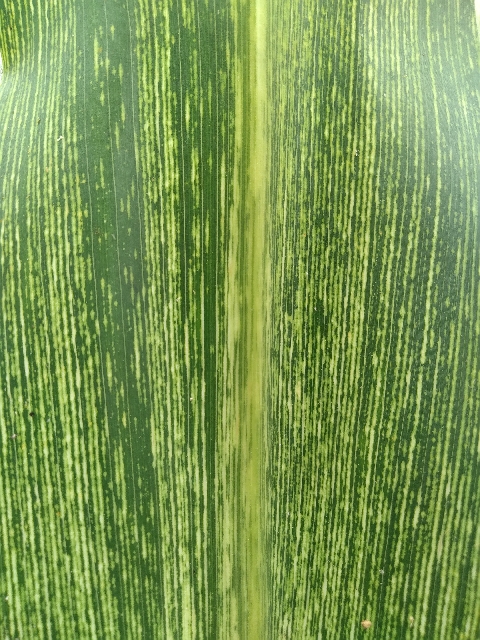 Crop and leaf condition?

maize, maize streak virus
